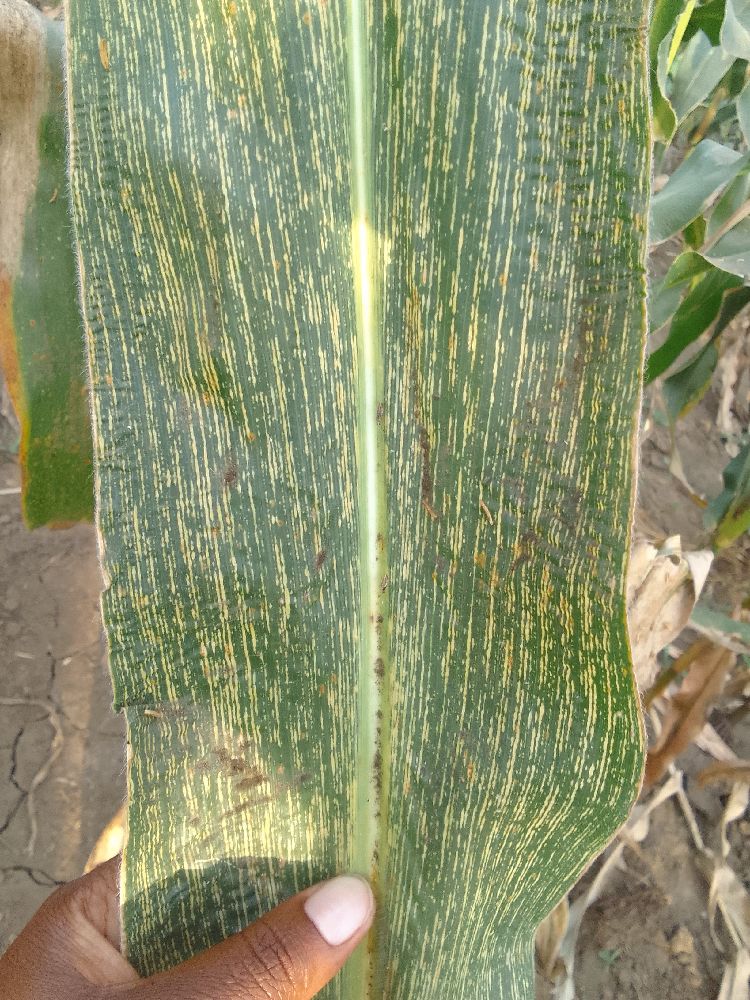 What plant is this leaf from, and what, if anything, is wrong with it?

maize, maize streak virus
